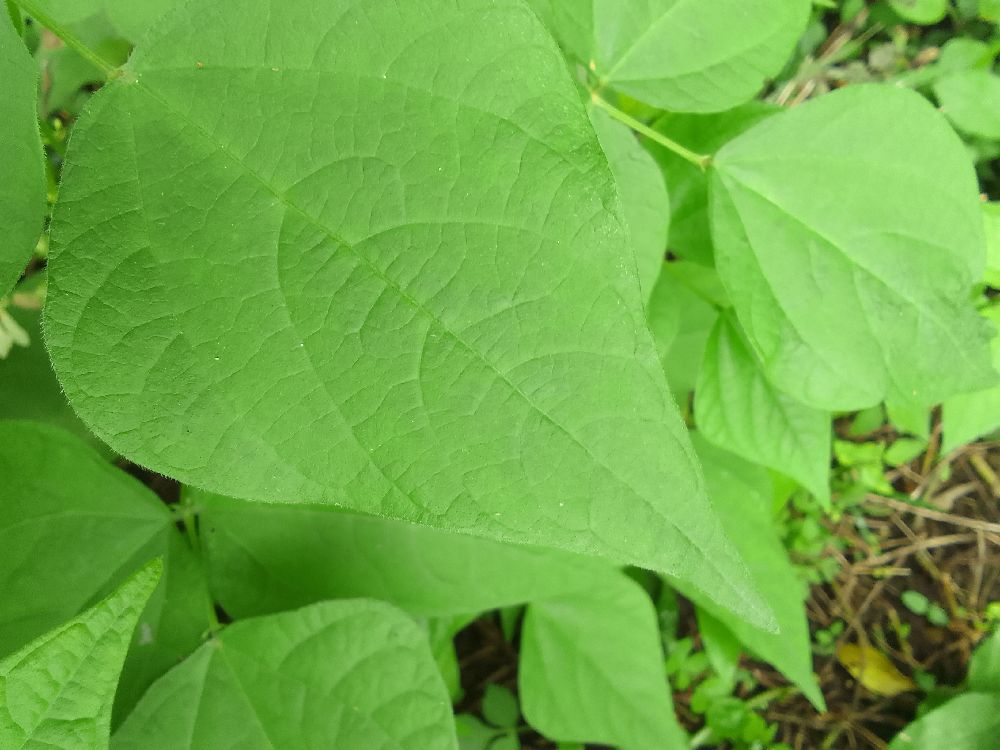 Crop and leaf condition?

common bean, healthy
